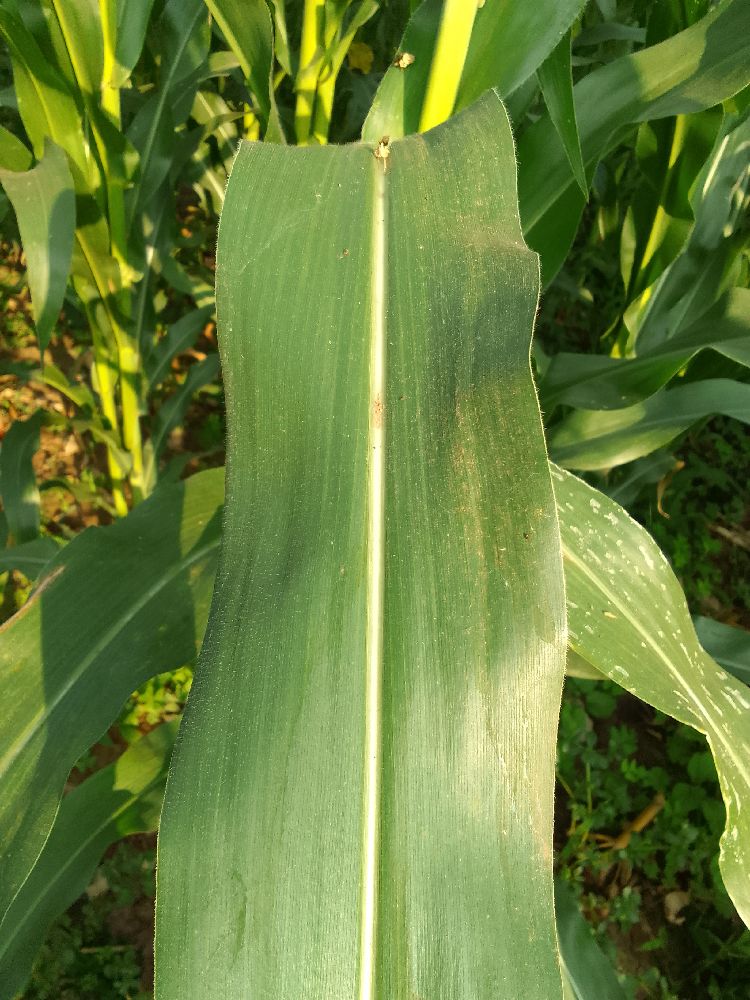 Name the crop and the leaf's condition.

maize, healthy
